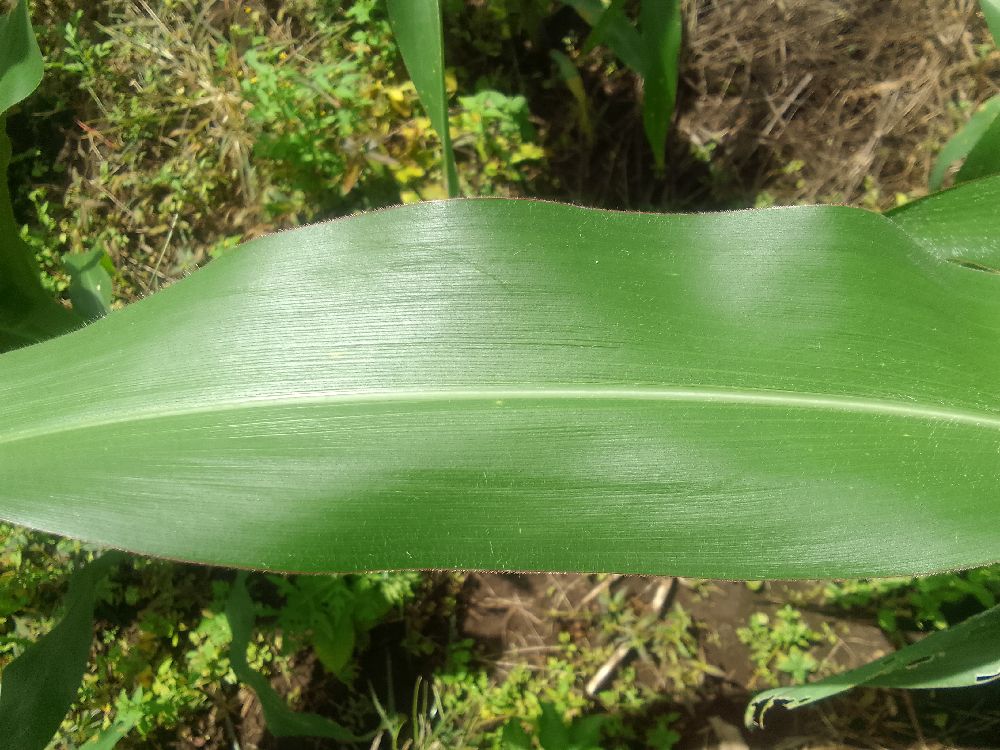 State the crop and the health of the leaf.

maize, healthy
